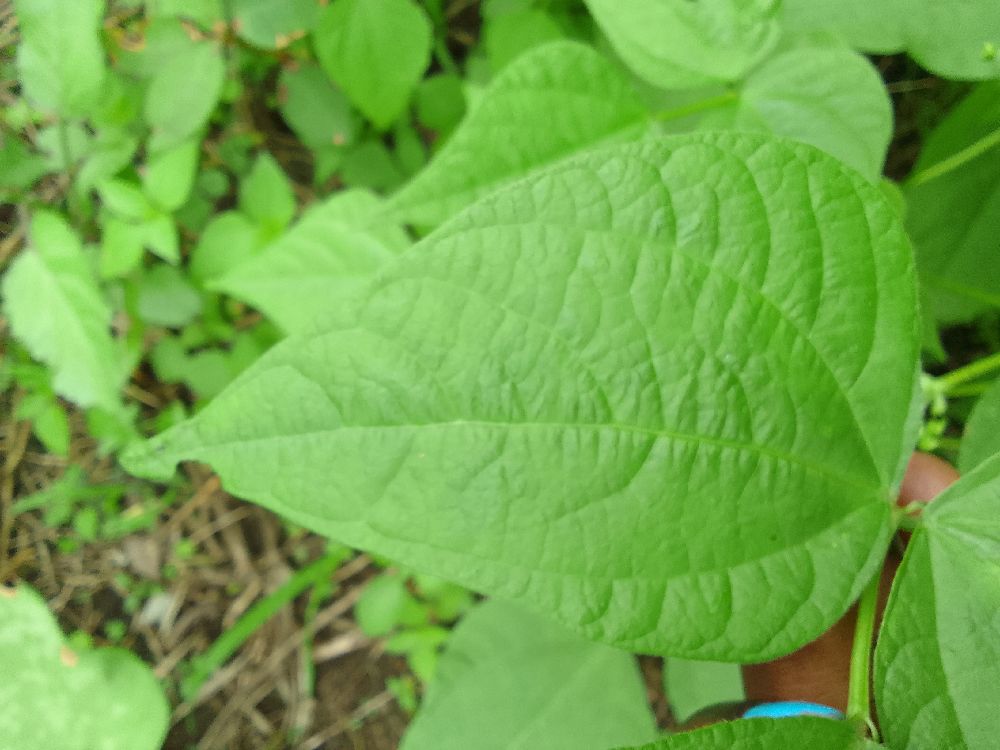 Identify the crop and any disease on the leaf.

common bean, healthy
